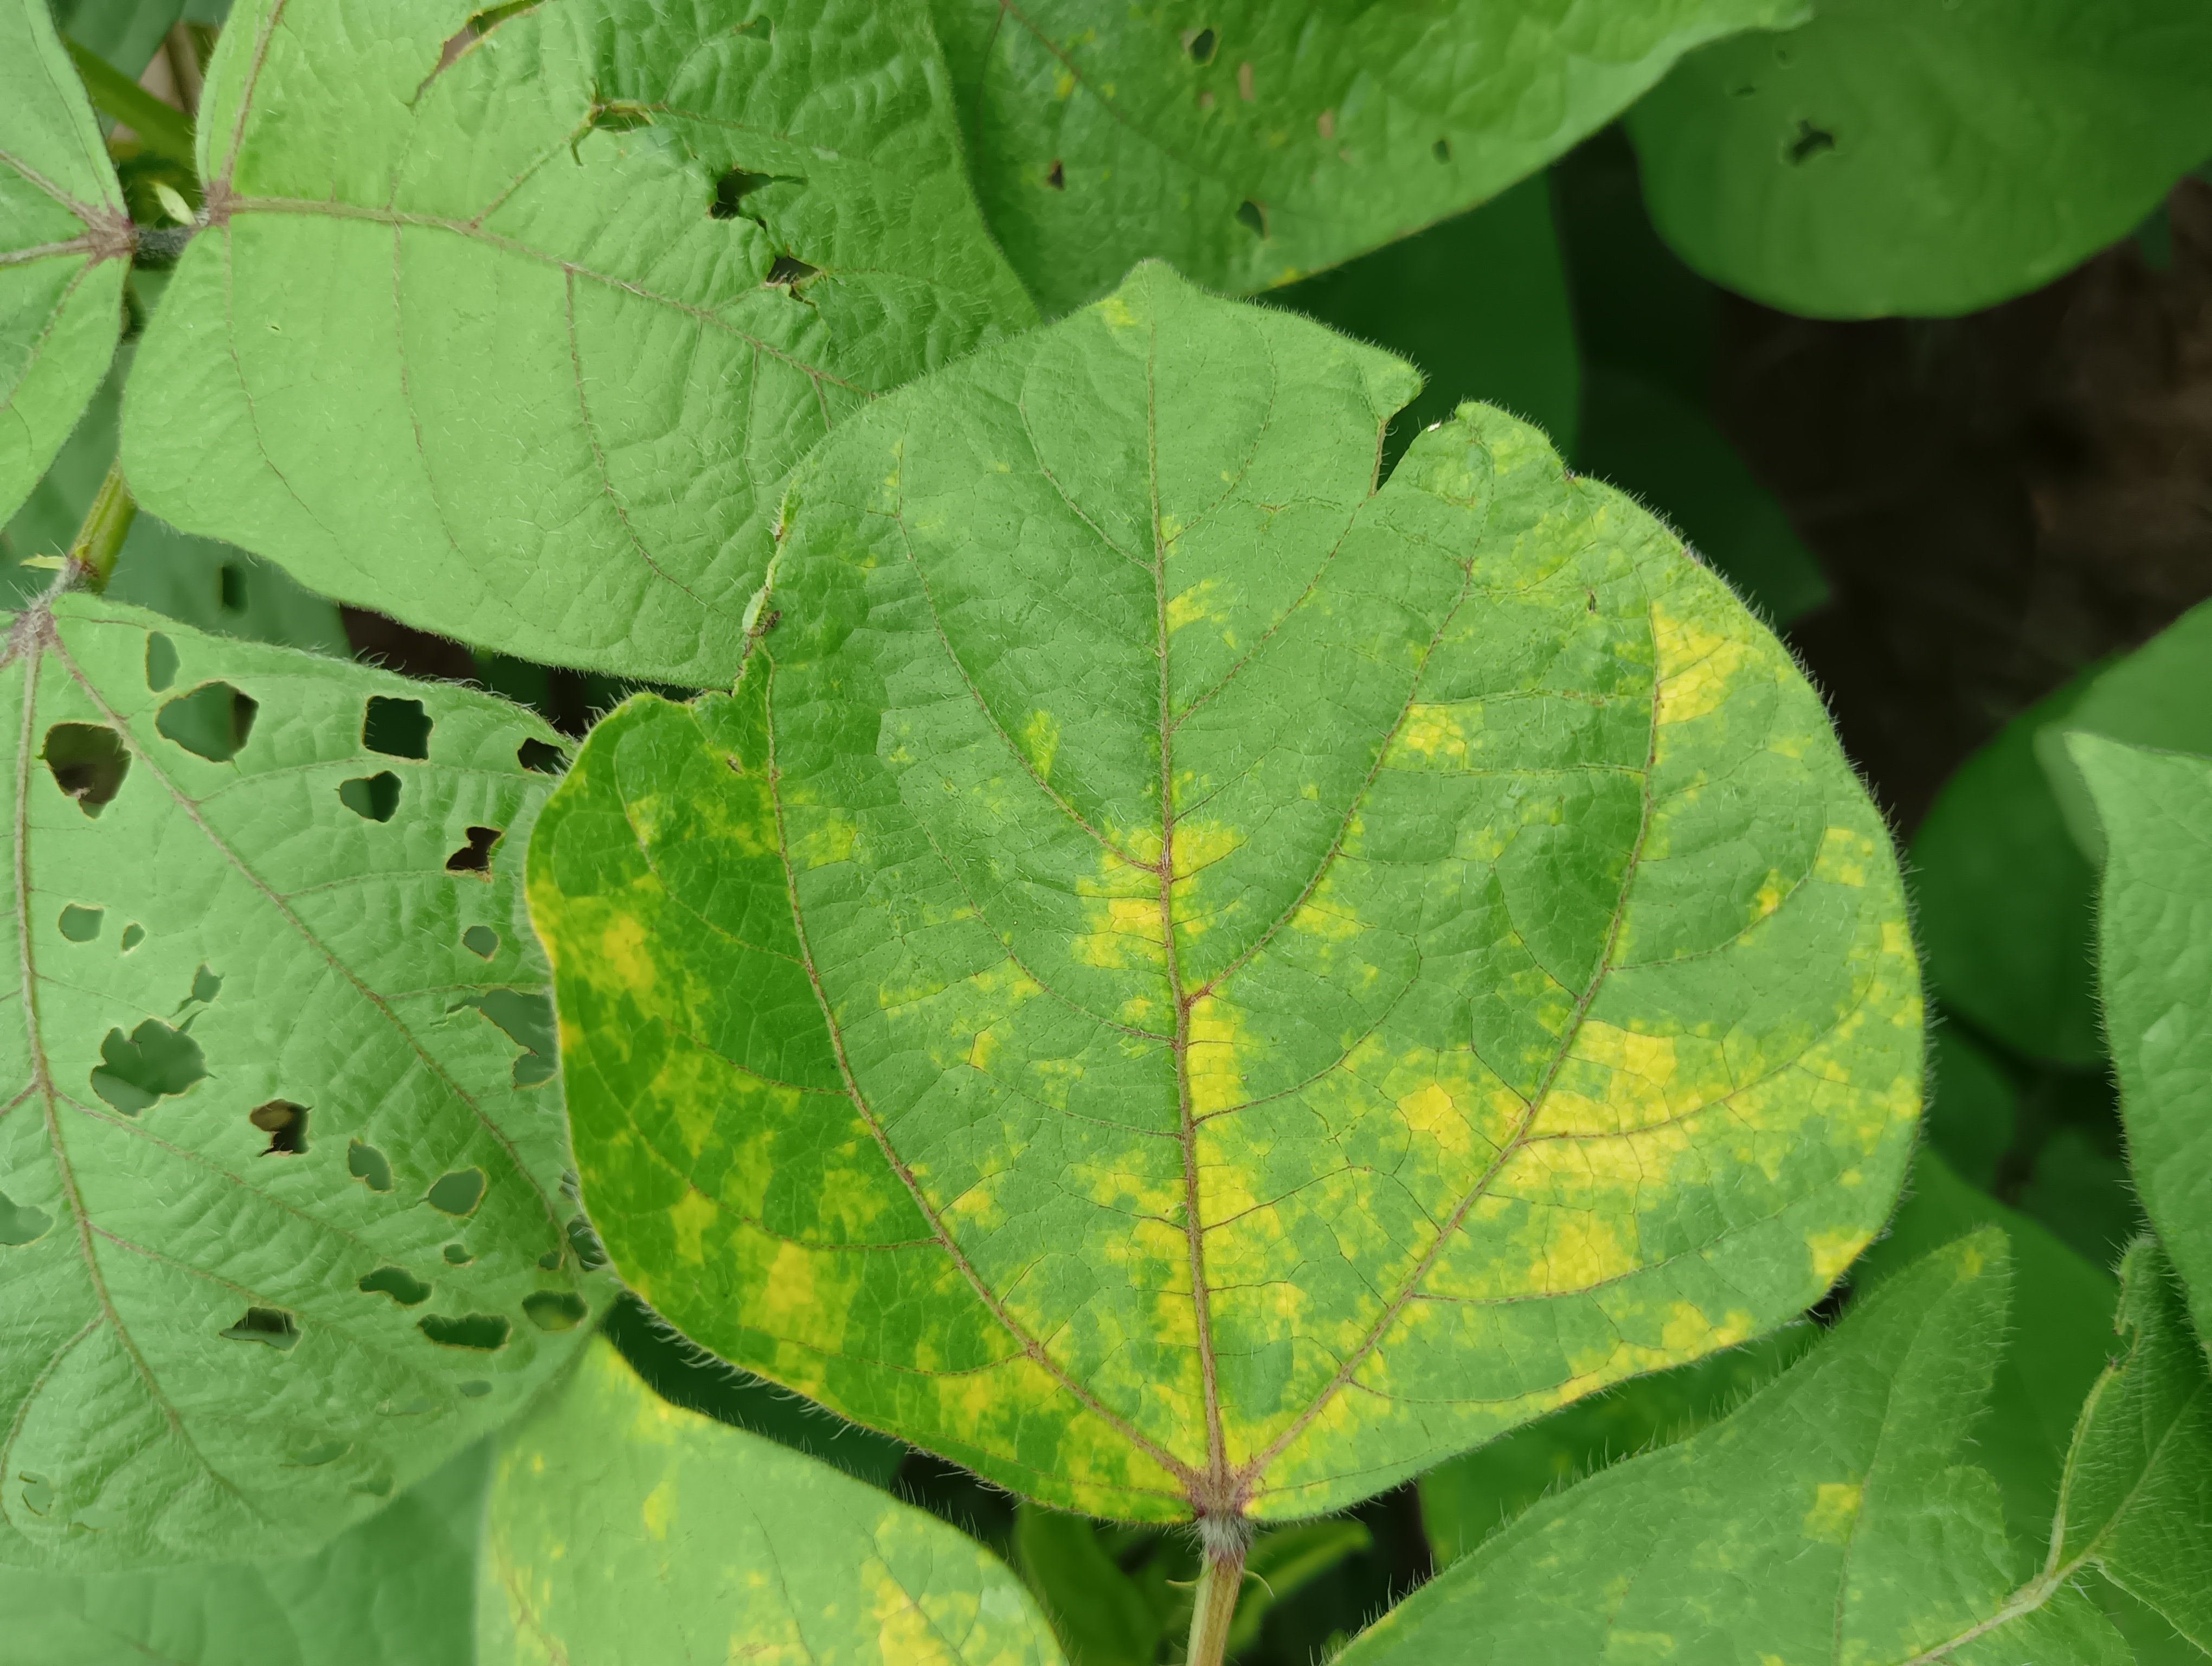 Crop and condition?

mungbean, yellow mosaic
